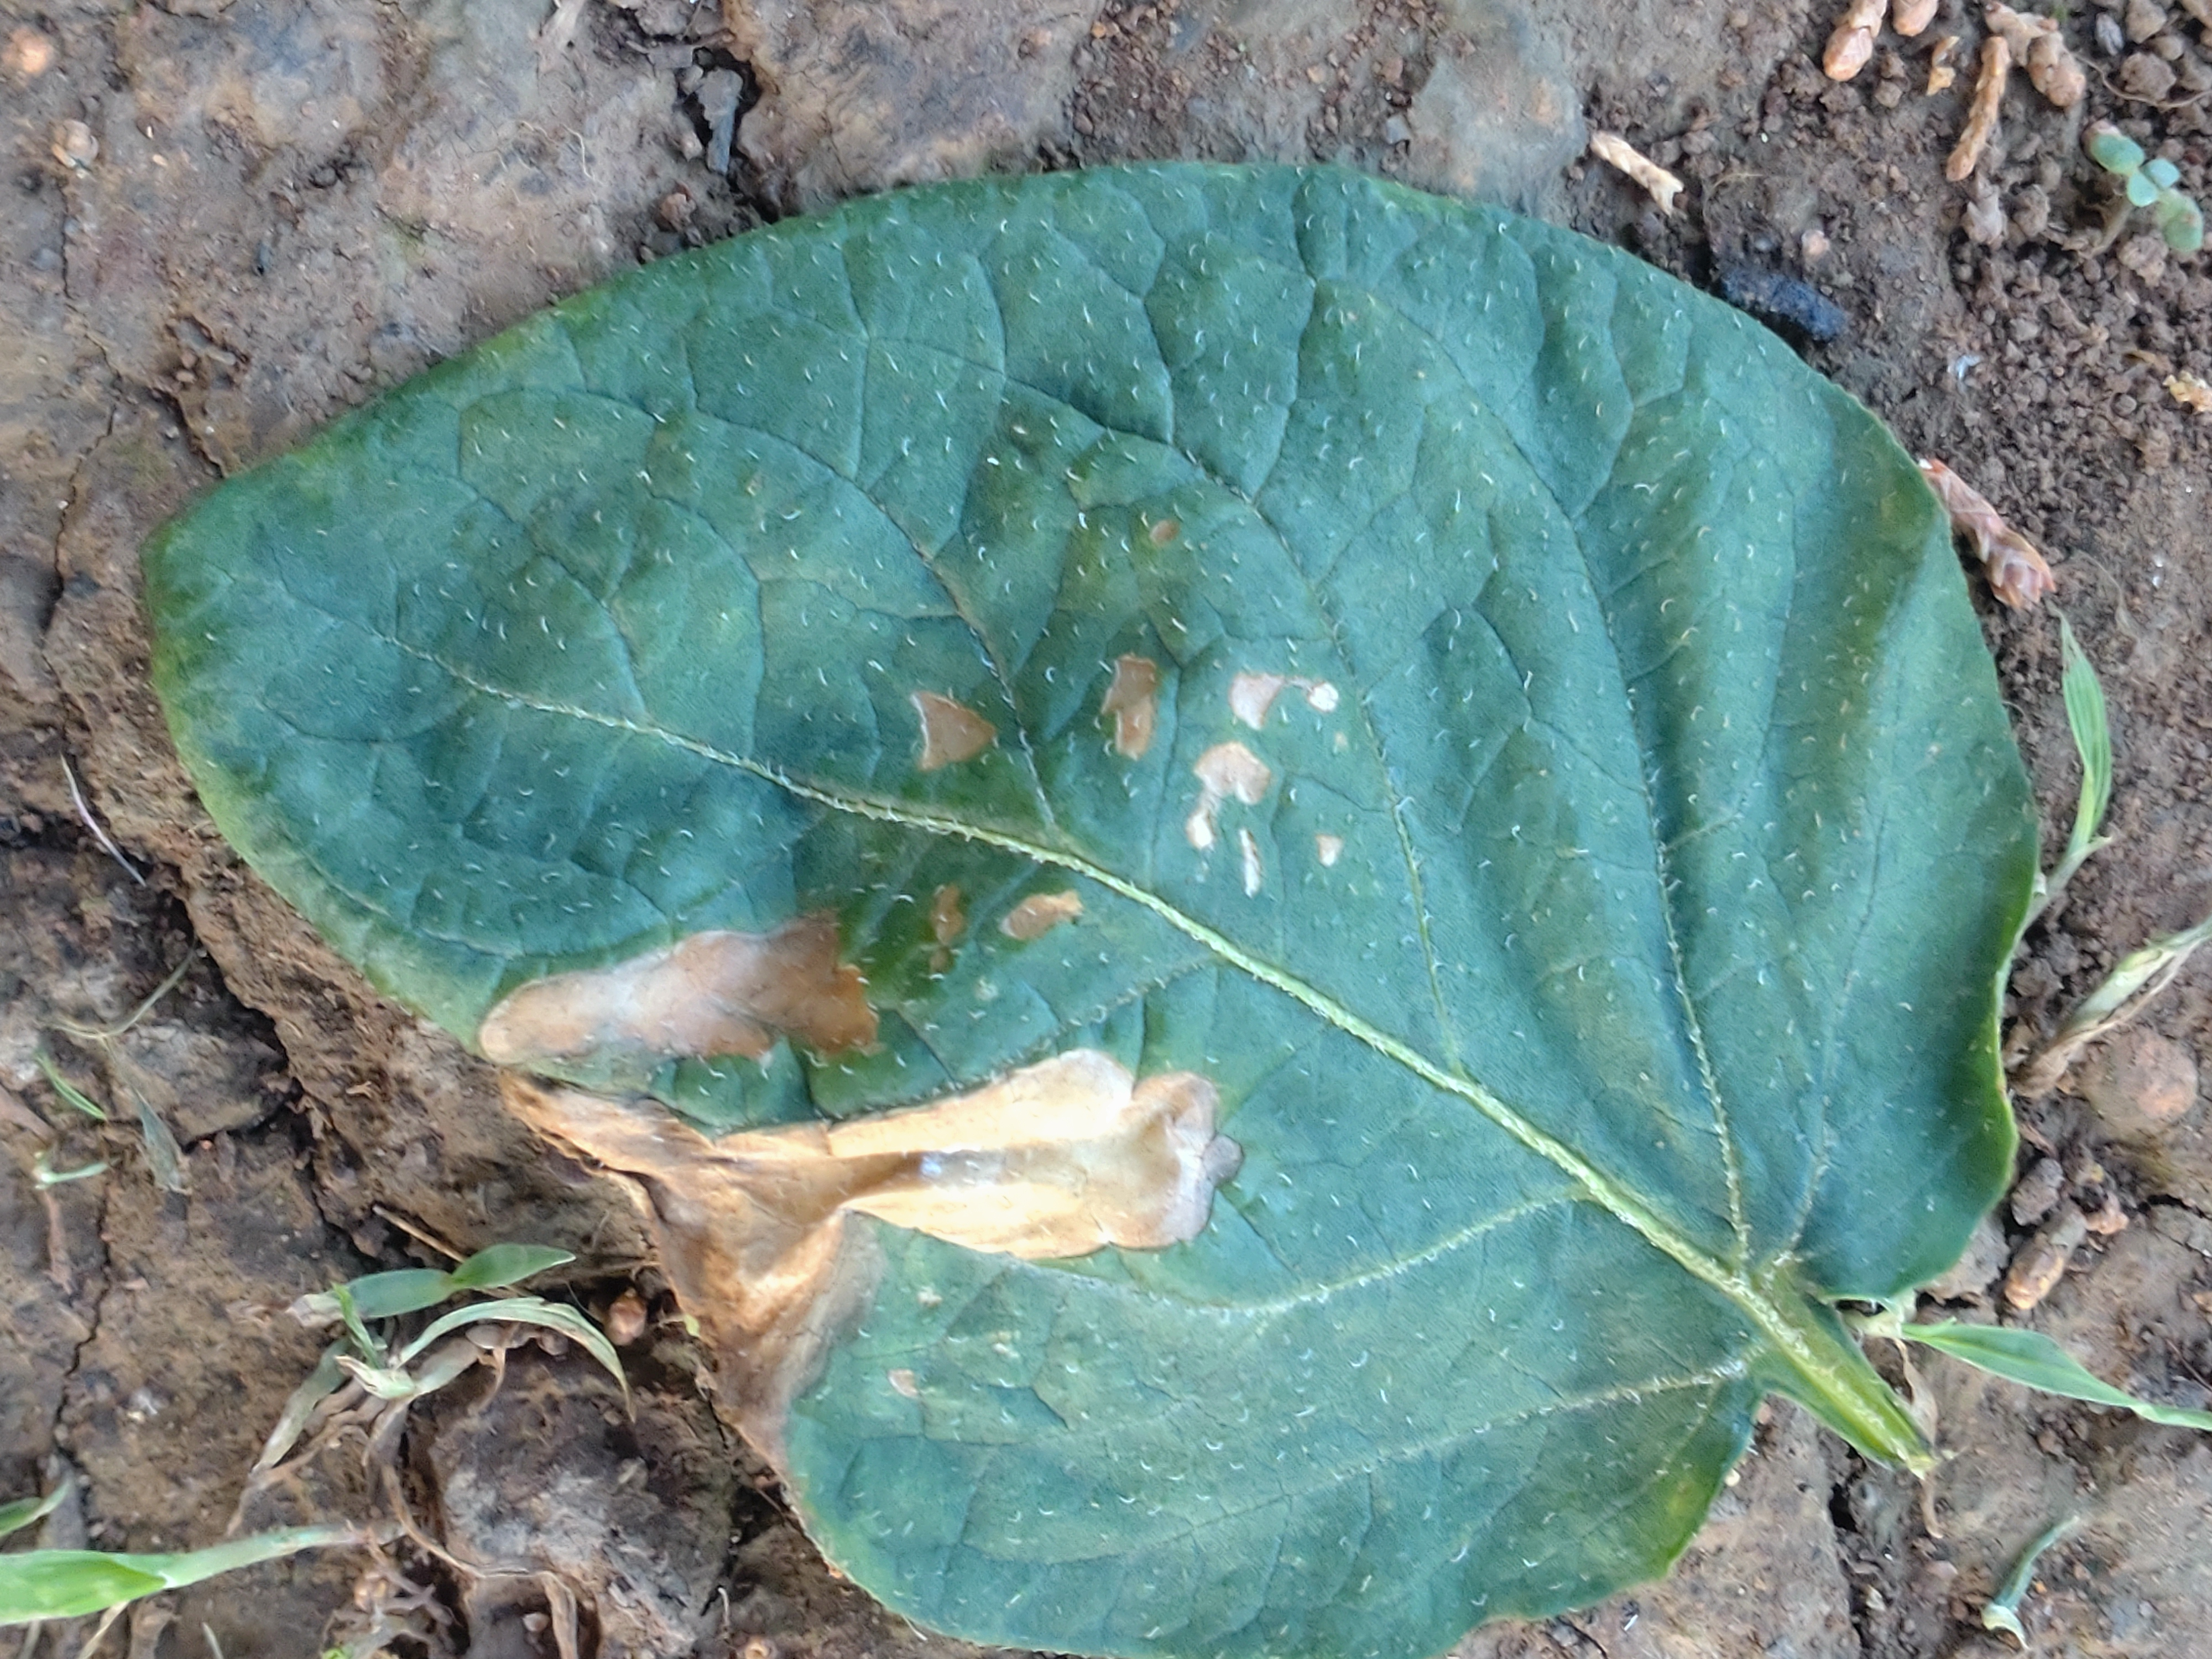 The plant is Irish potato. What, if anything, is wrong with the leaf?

early blight
